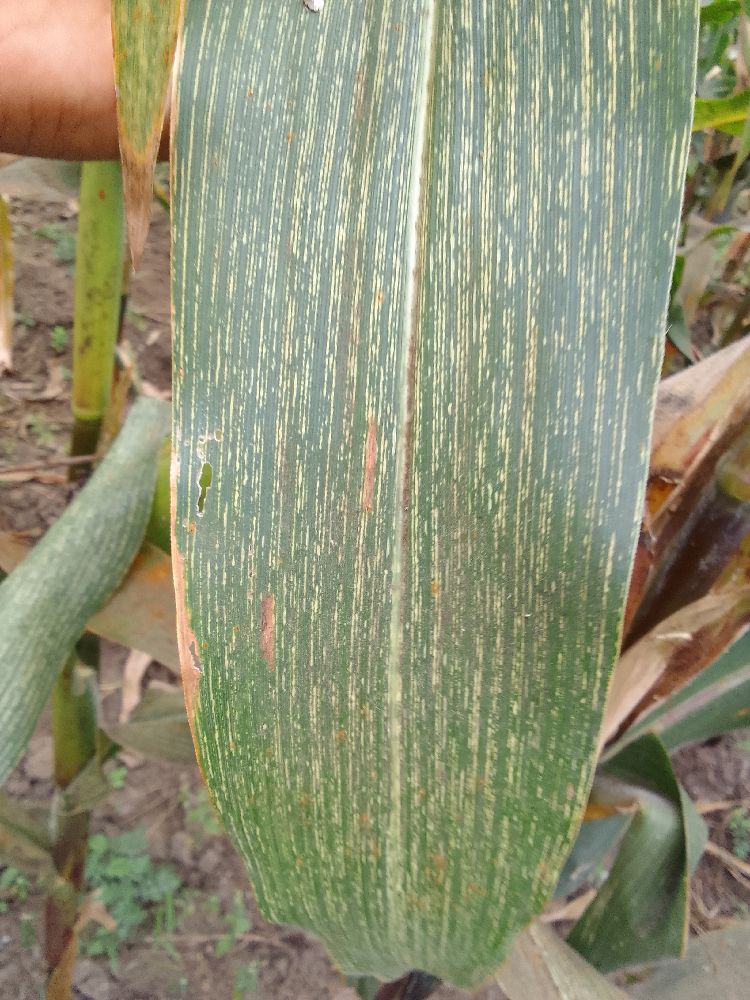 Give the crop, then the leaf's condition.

maize, maize streak virus
